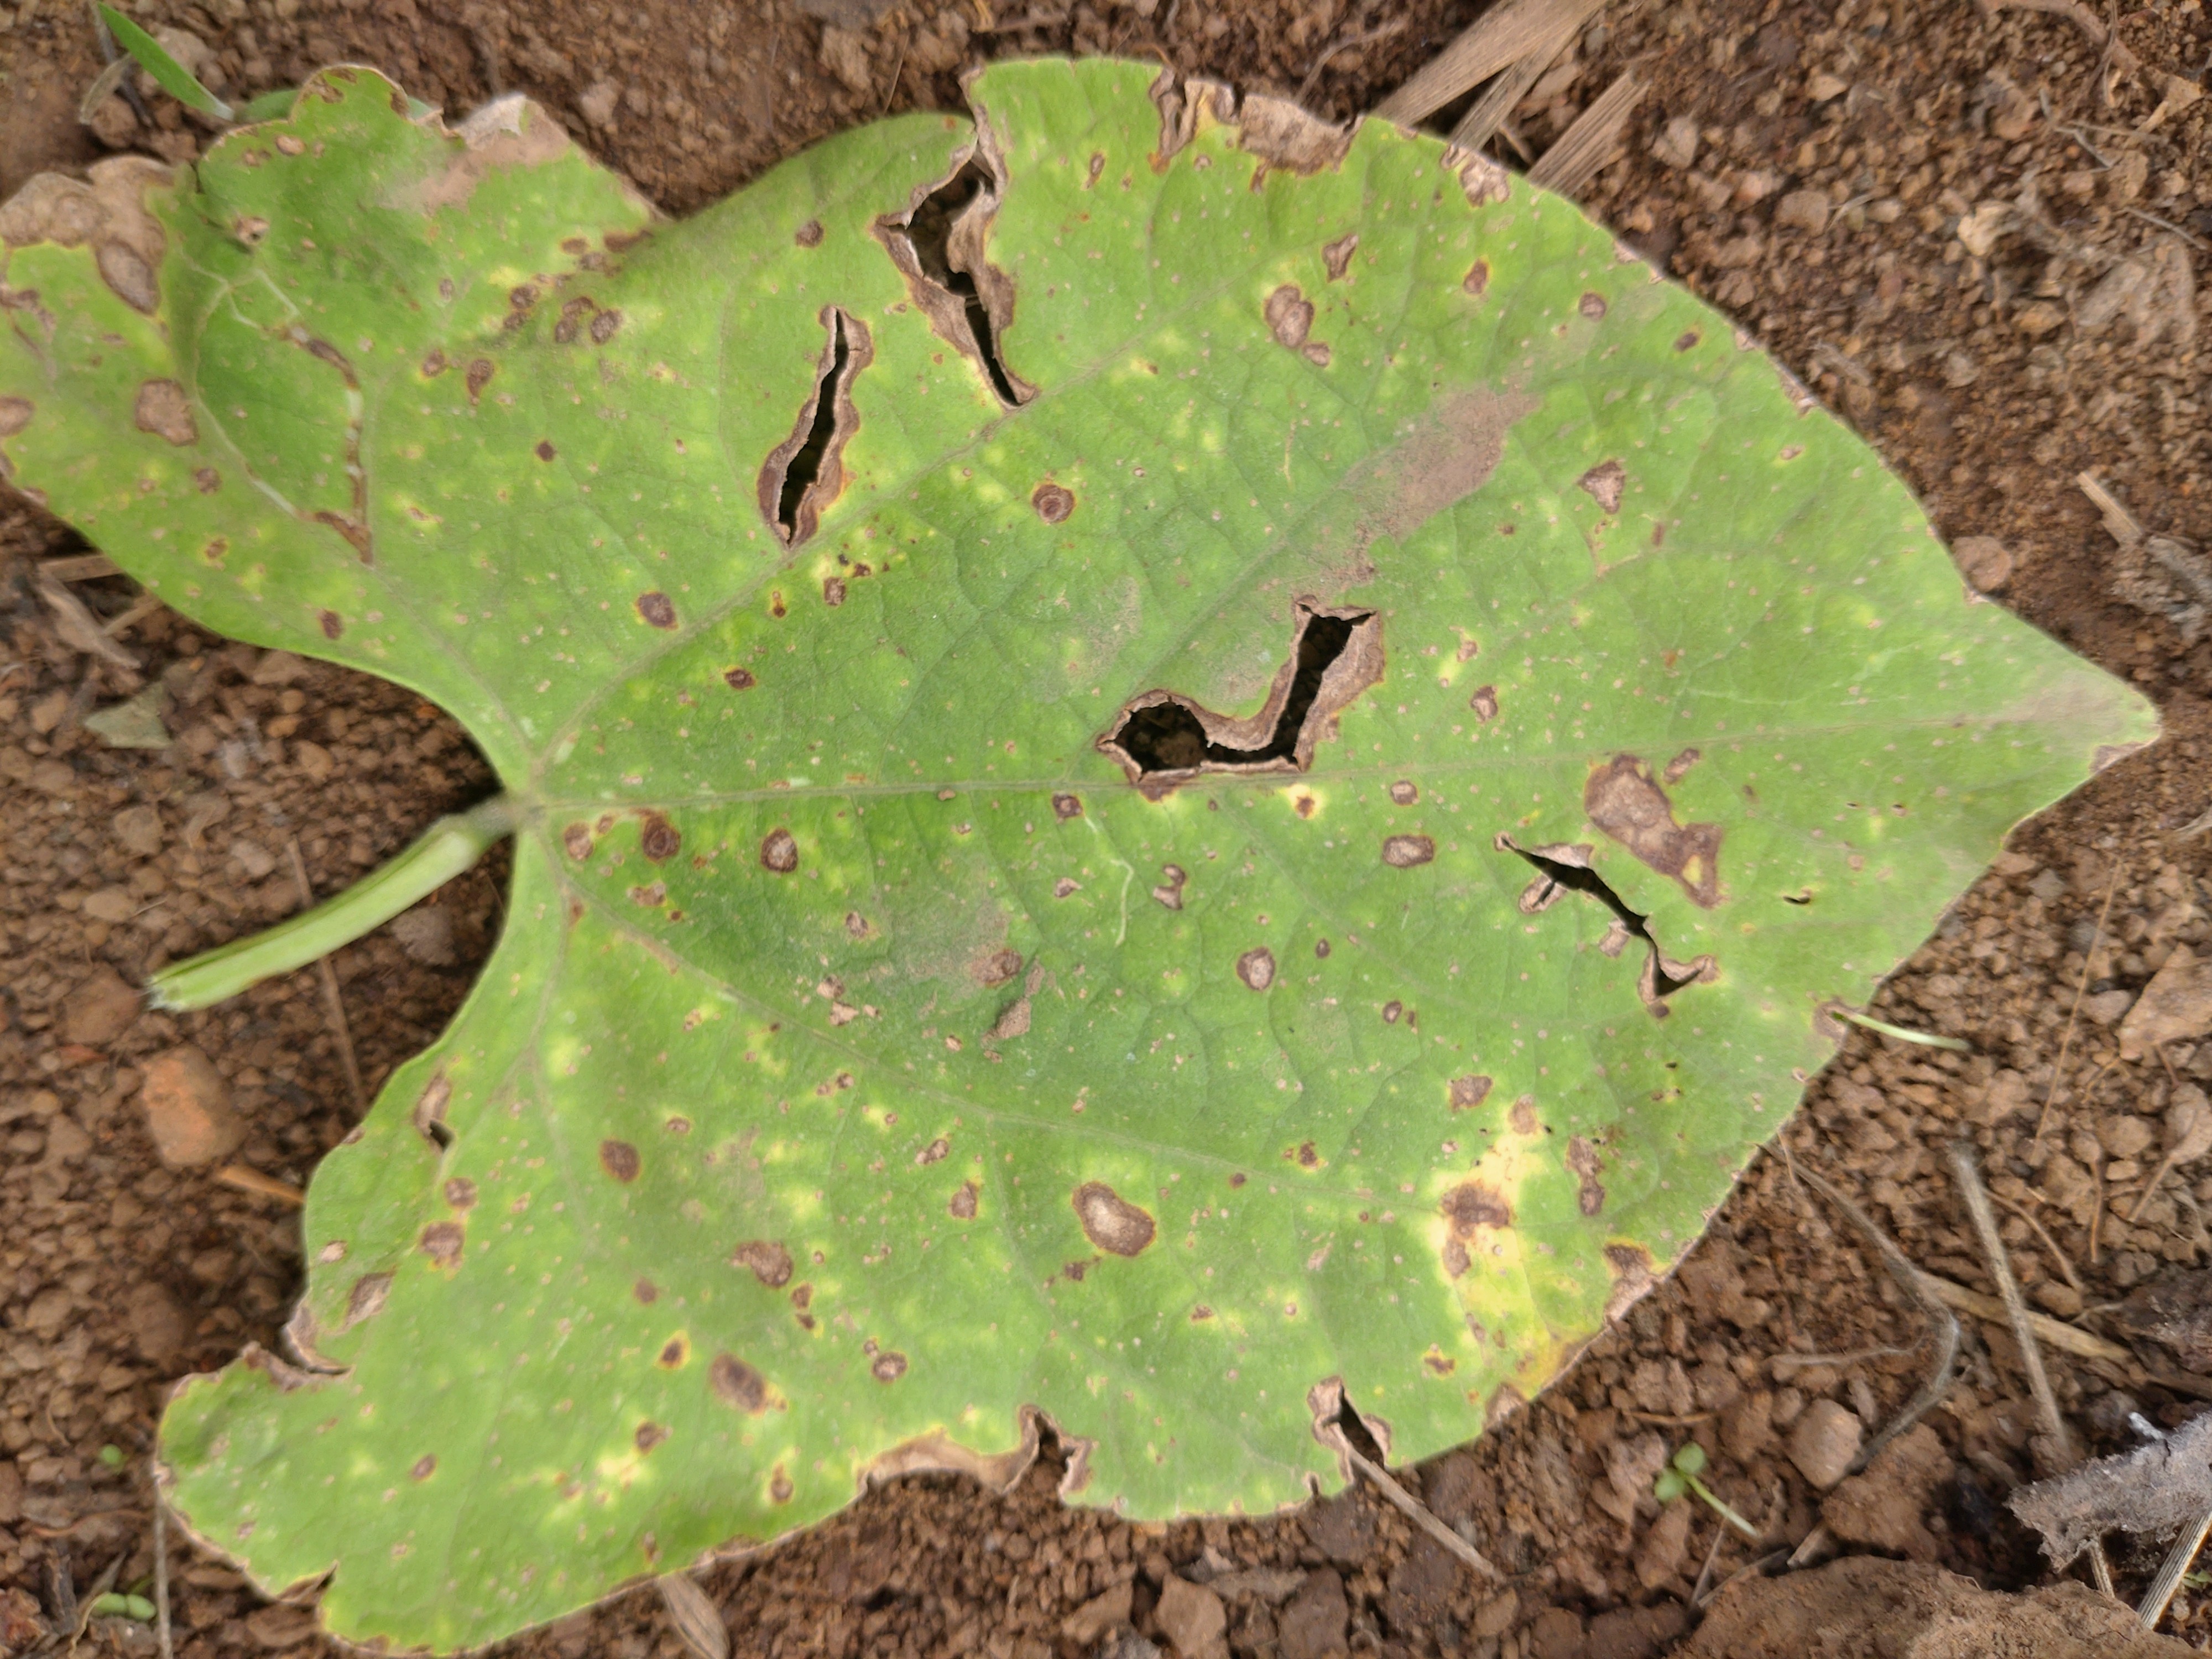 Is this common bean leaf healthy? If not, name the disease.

rust
